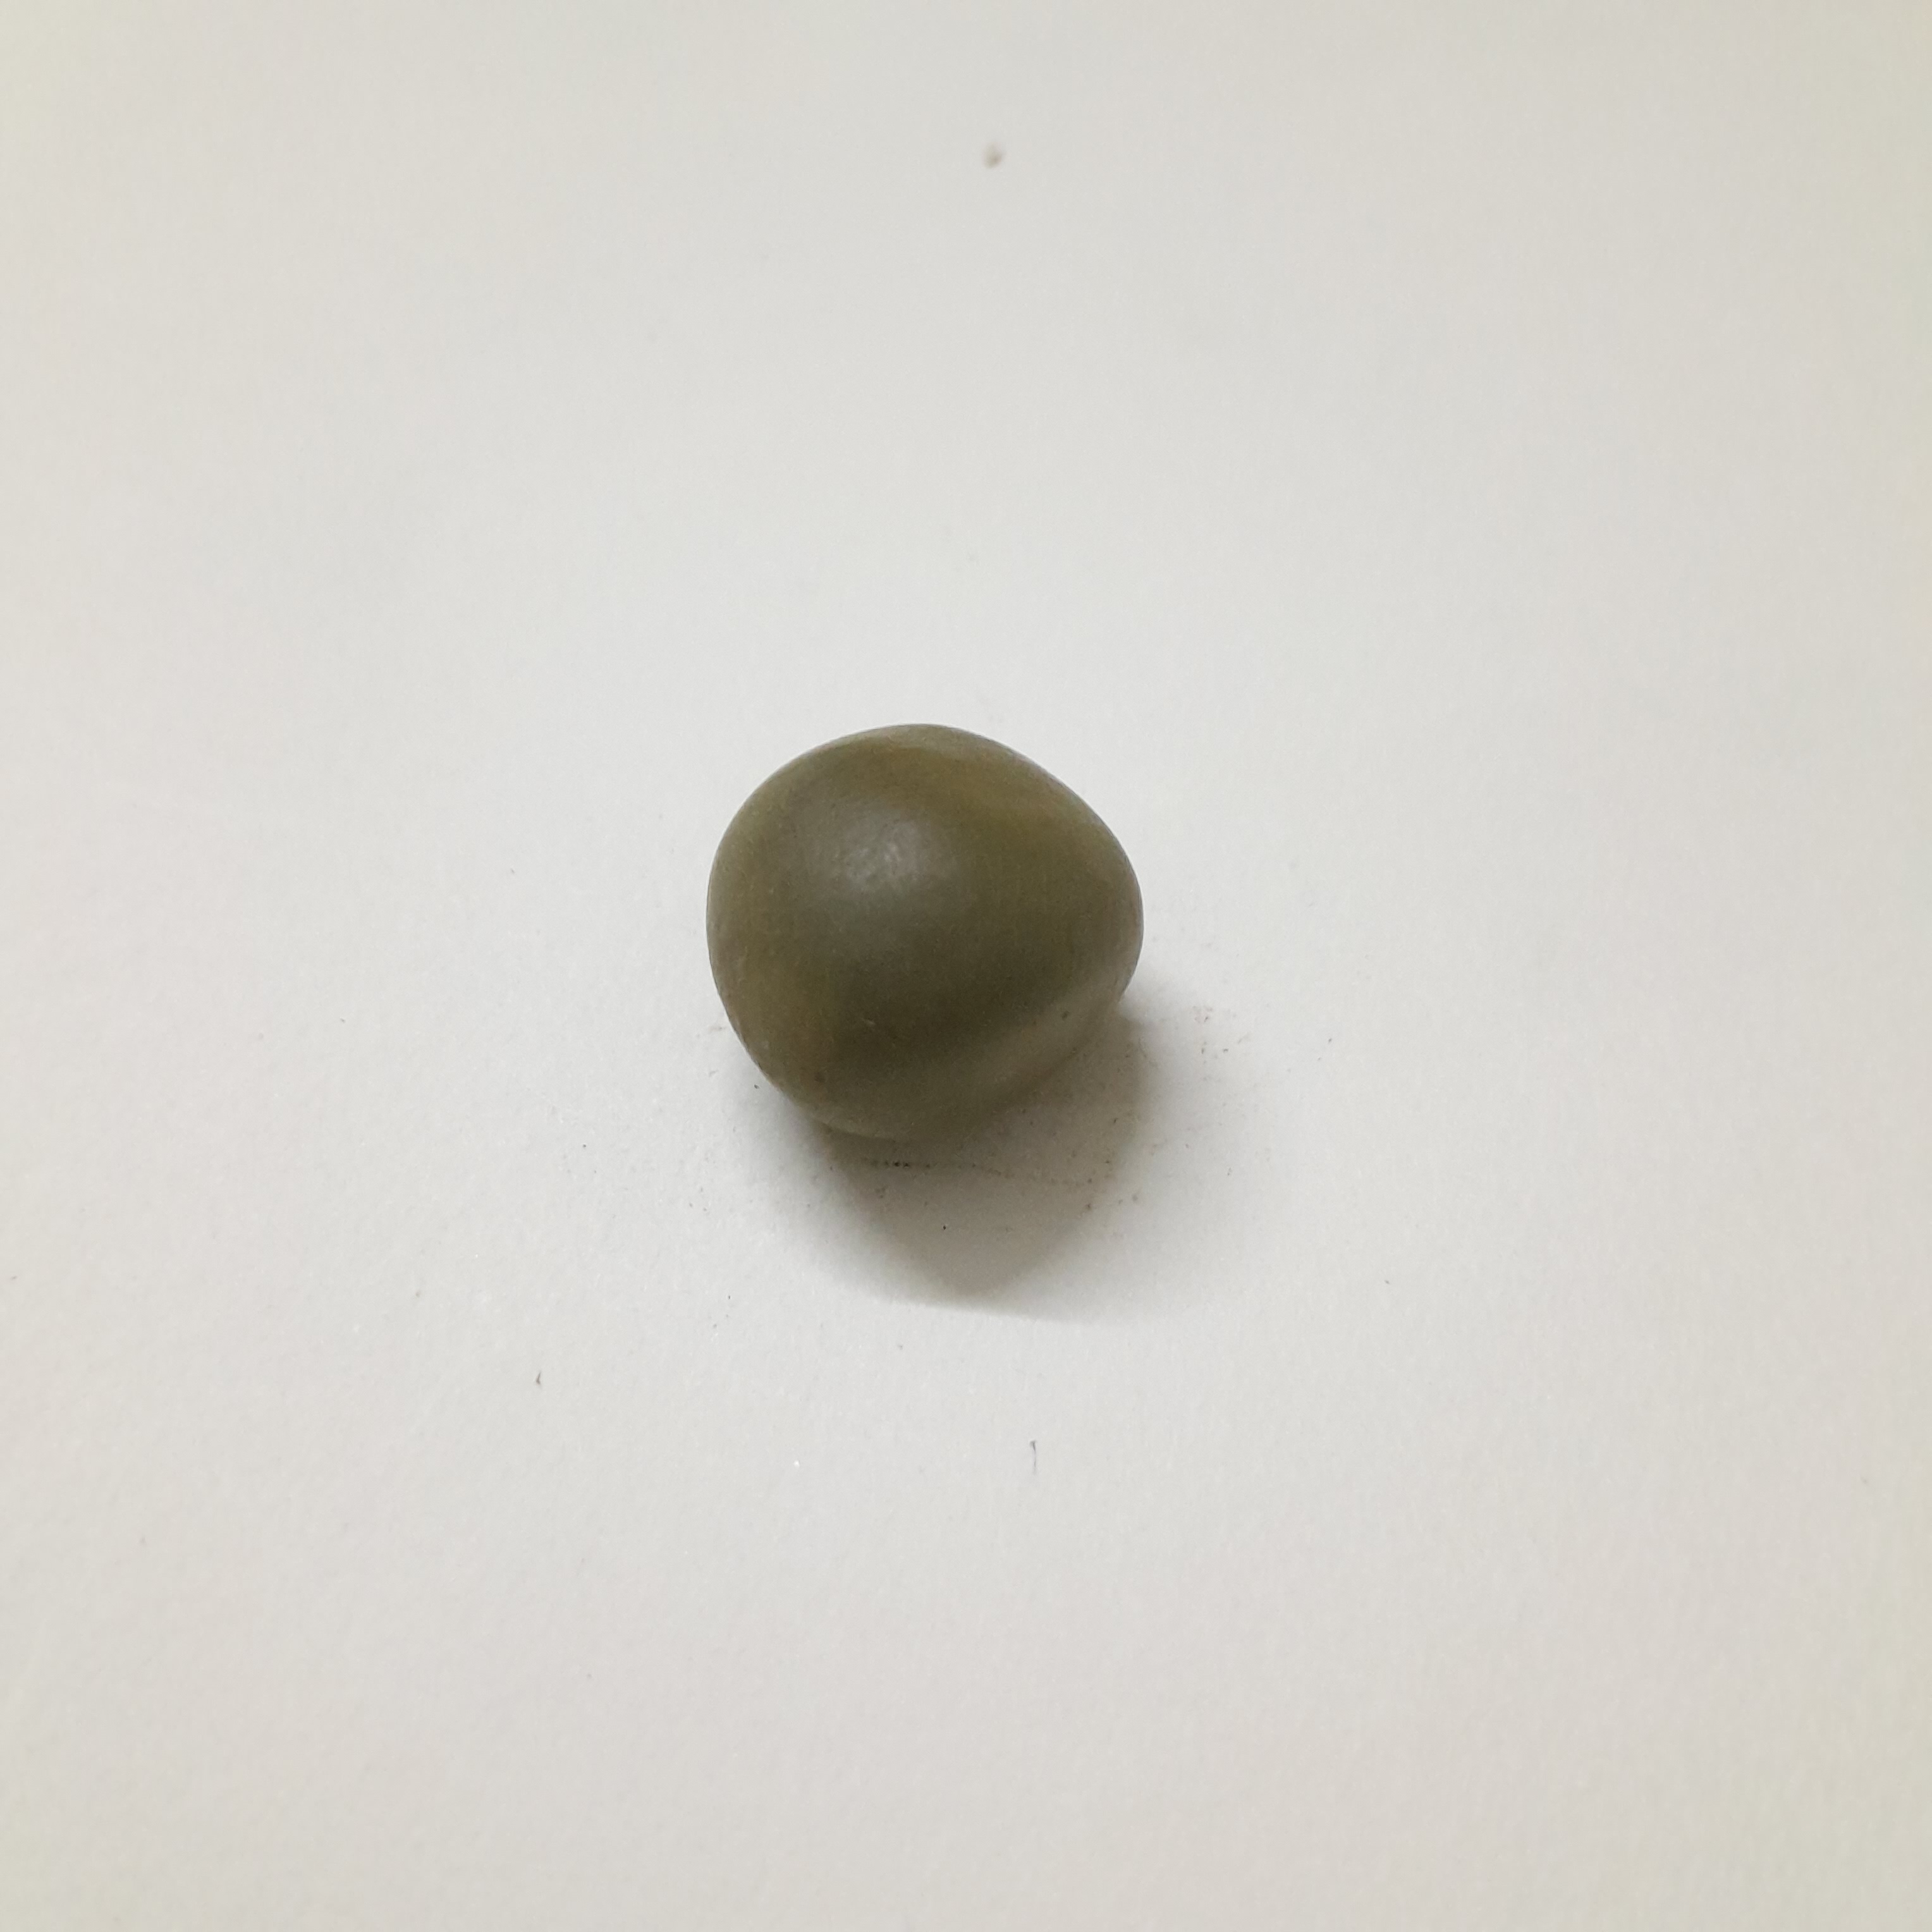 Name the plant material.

sagargota
